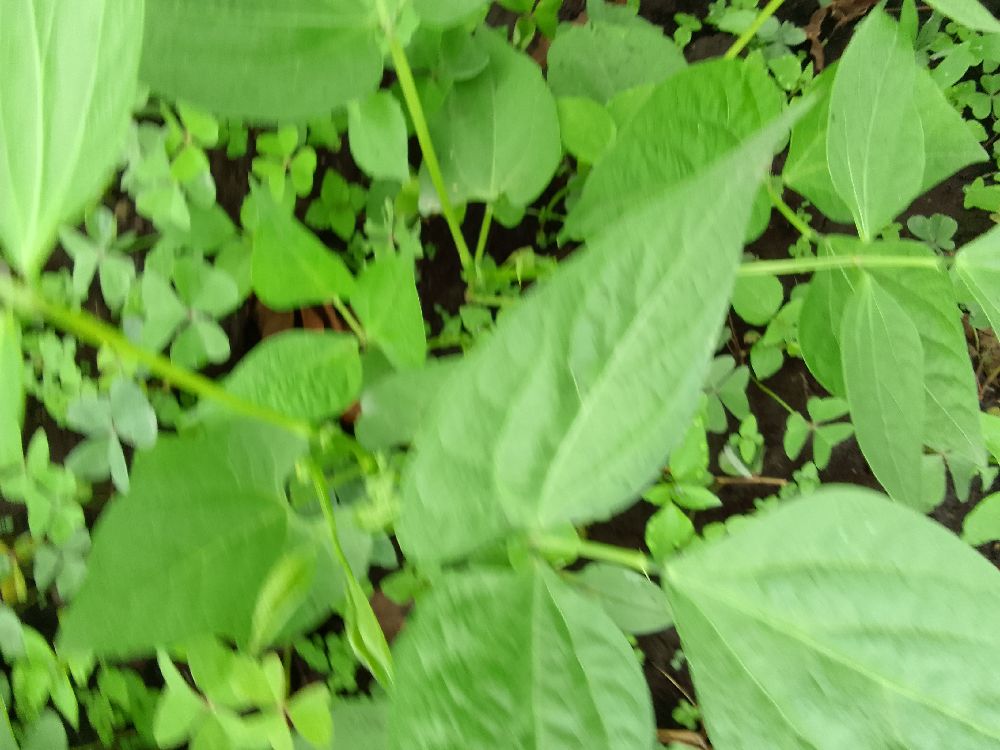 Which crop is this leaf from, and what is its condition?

common bean, healthy
